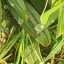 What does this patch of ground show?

structured weed
